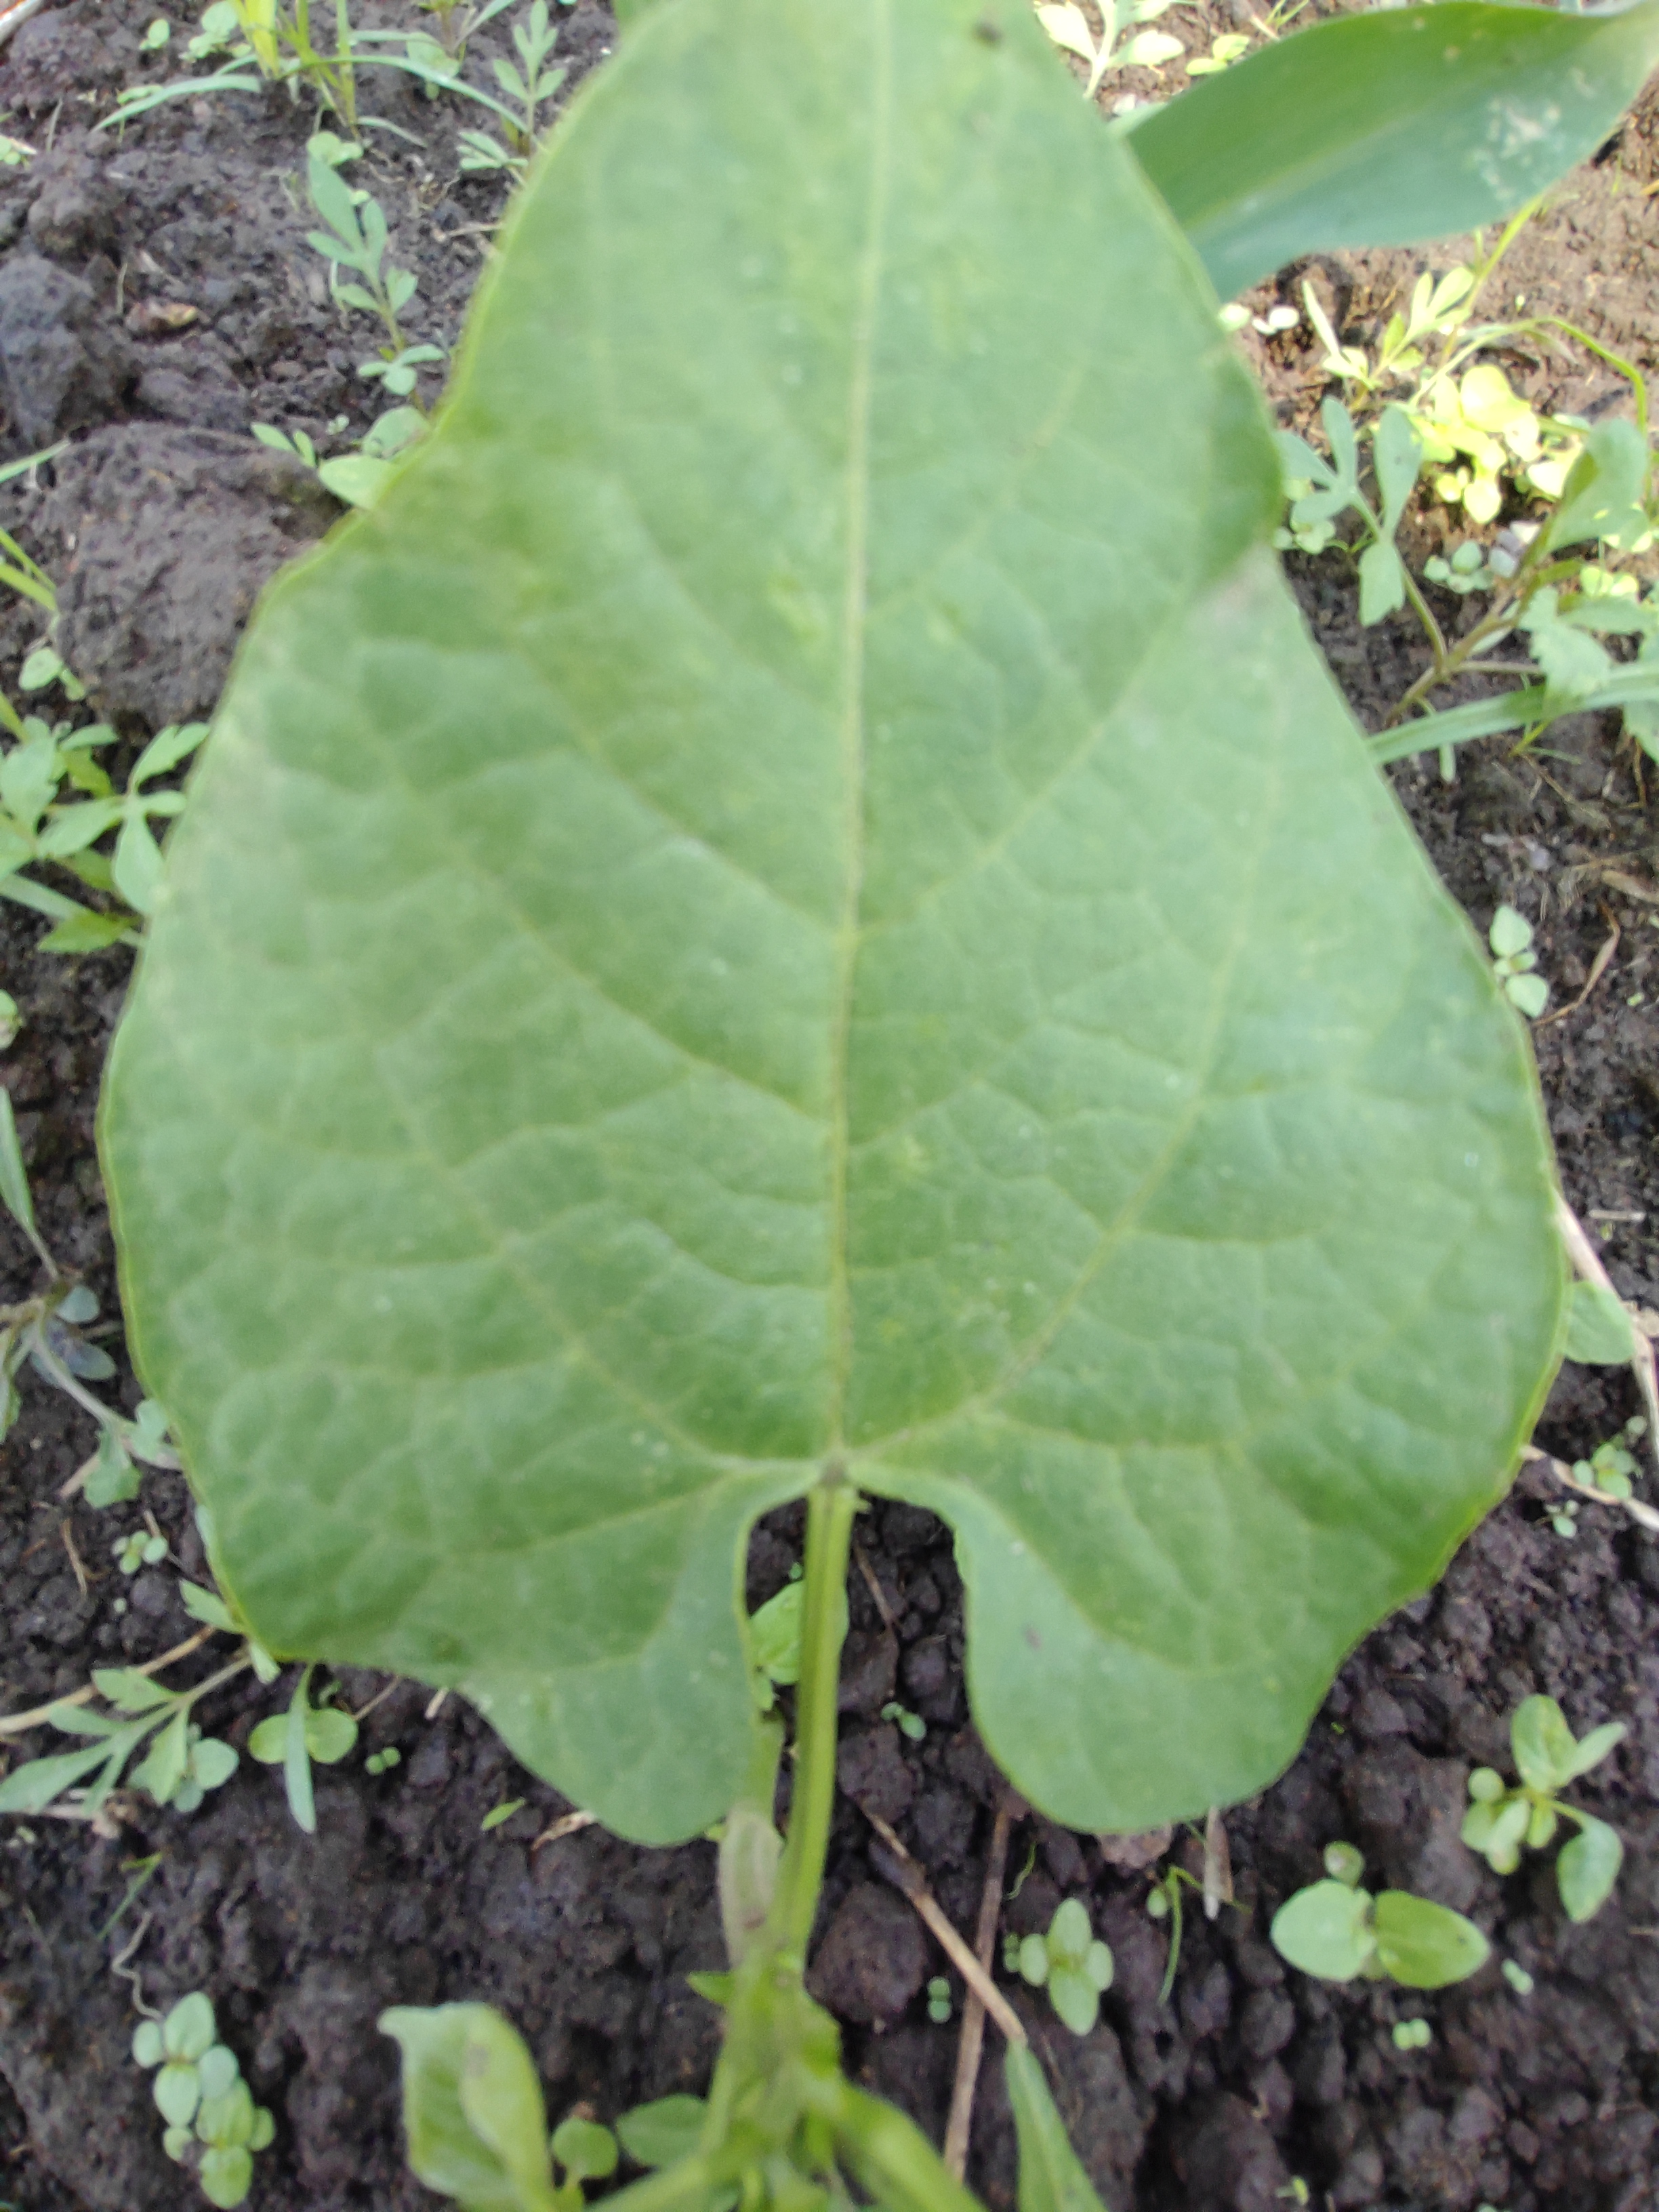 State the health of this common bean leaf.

healthy
